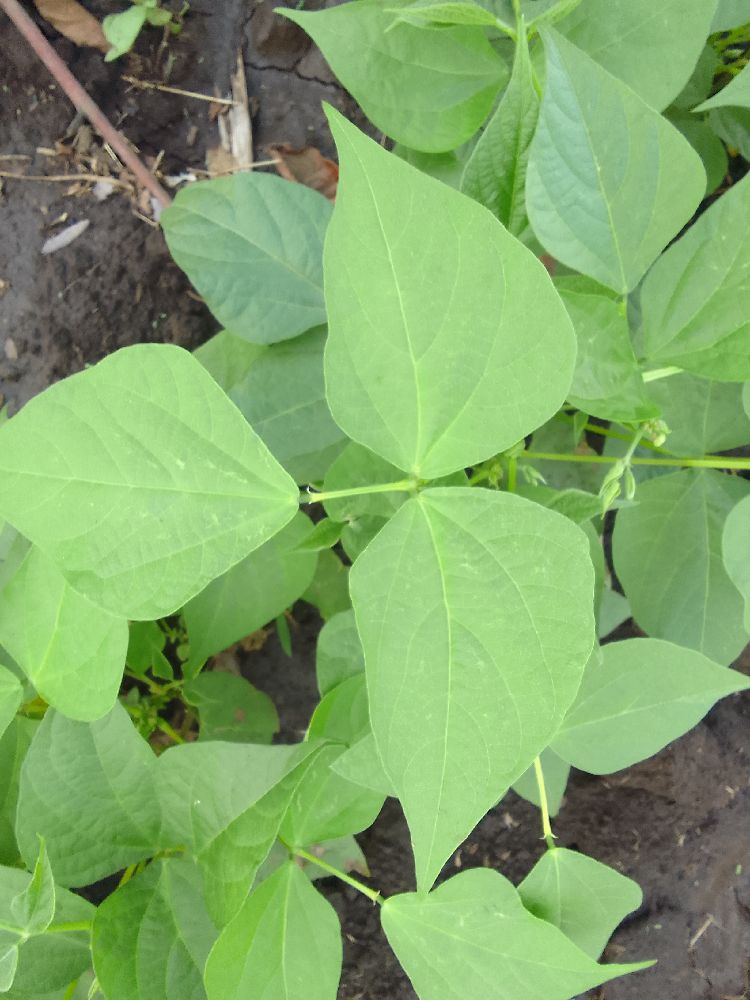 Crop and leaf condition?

common bean, healthy
